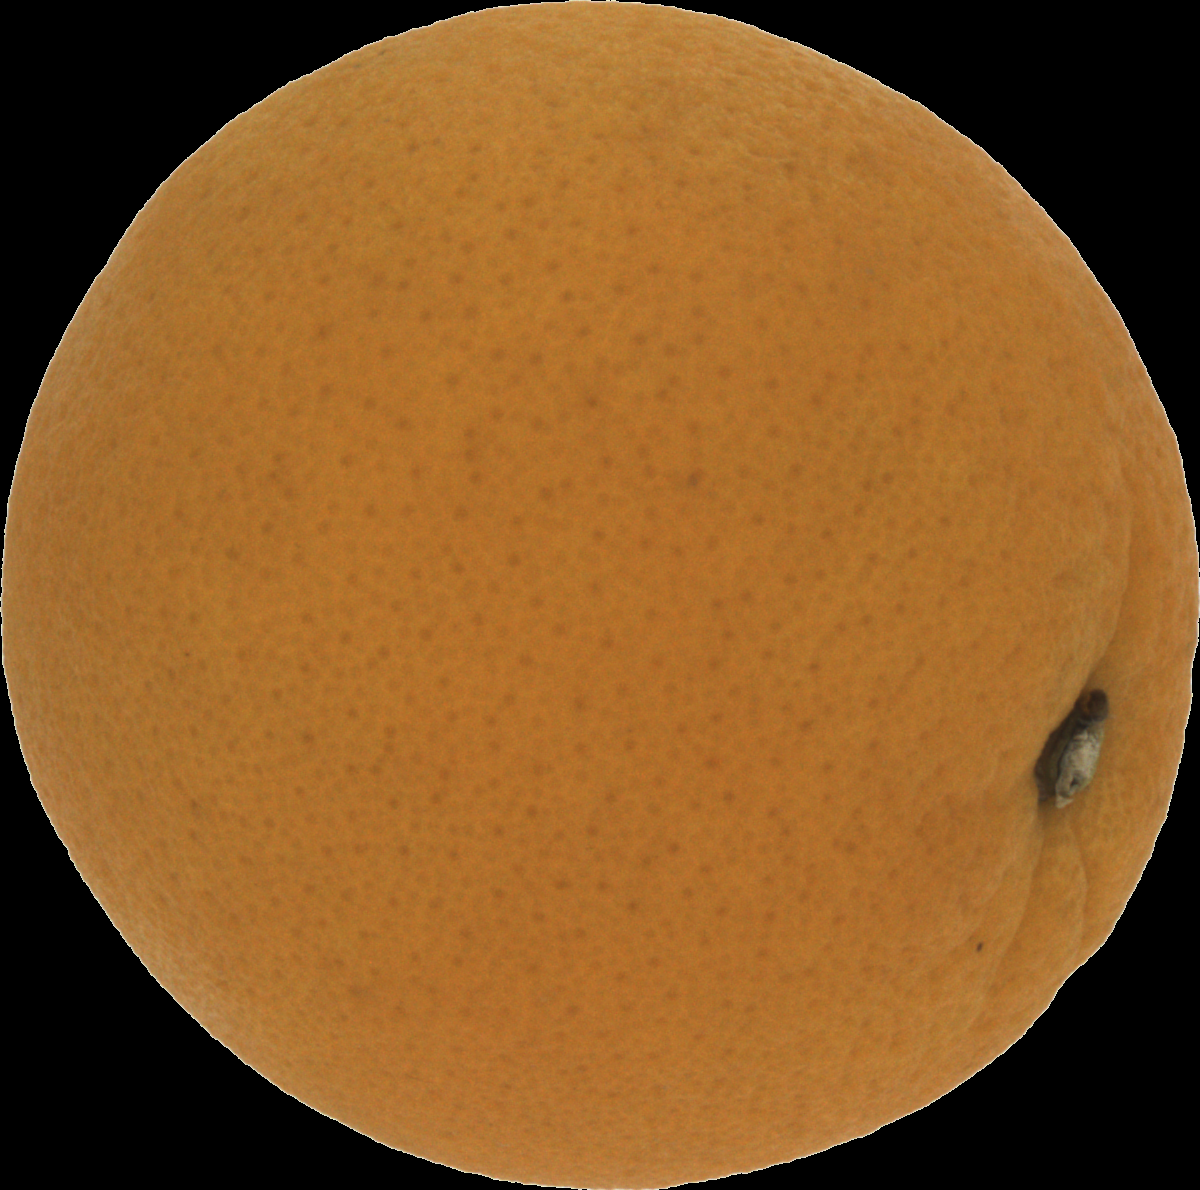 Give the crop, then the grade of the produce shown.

orange, good
